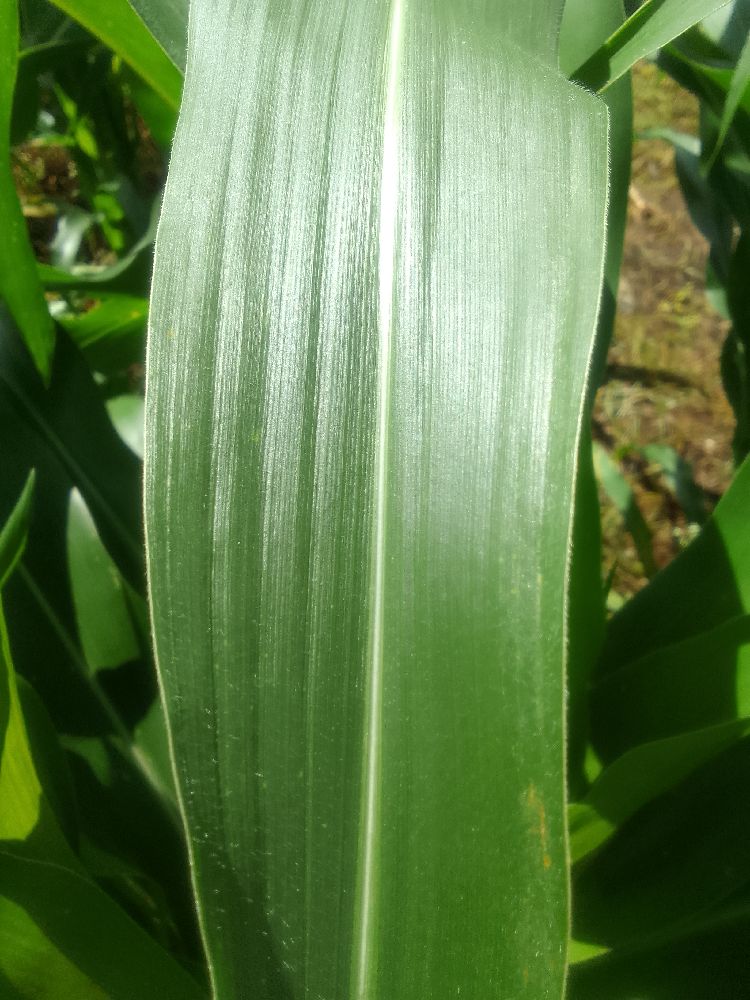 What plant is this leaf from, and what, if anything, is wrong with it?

maize, healthy
